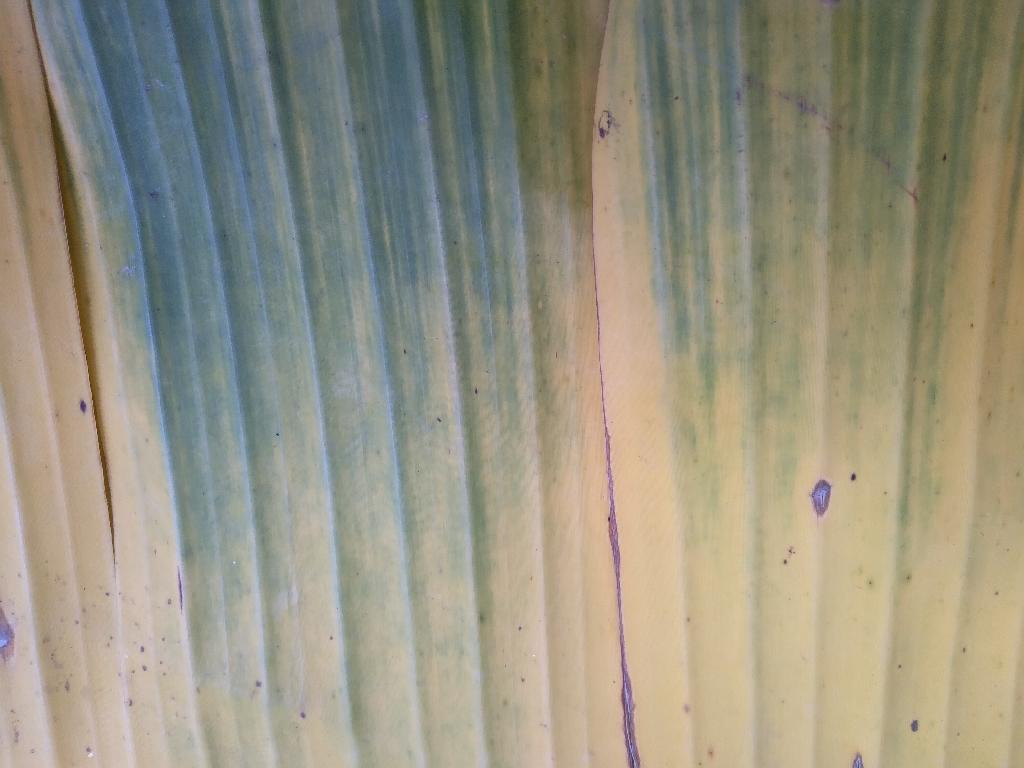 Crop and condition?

banana, fusarium wilt race 1
